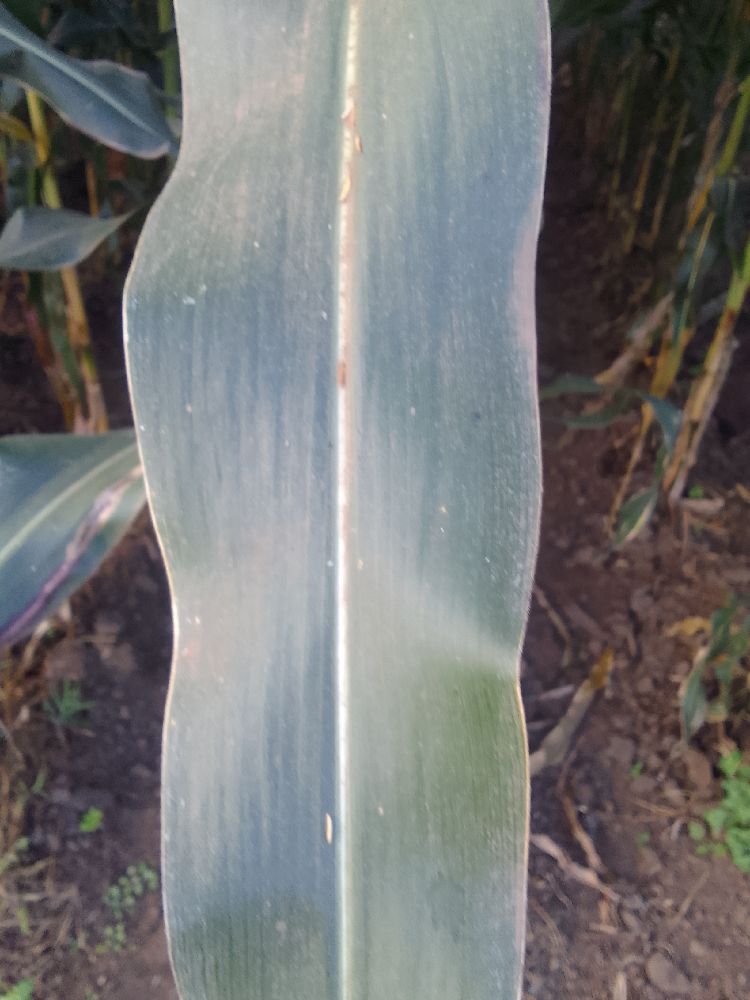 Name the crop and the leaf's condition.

maize, healthy
